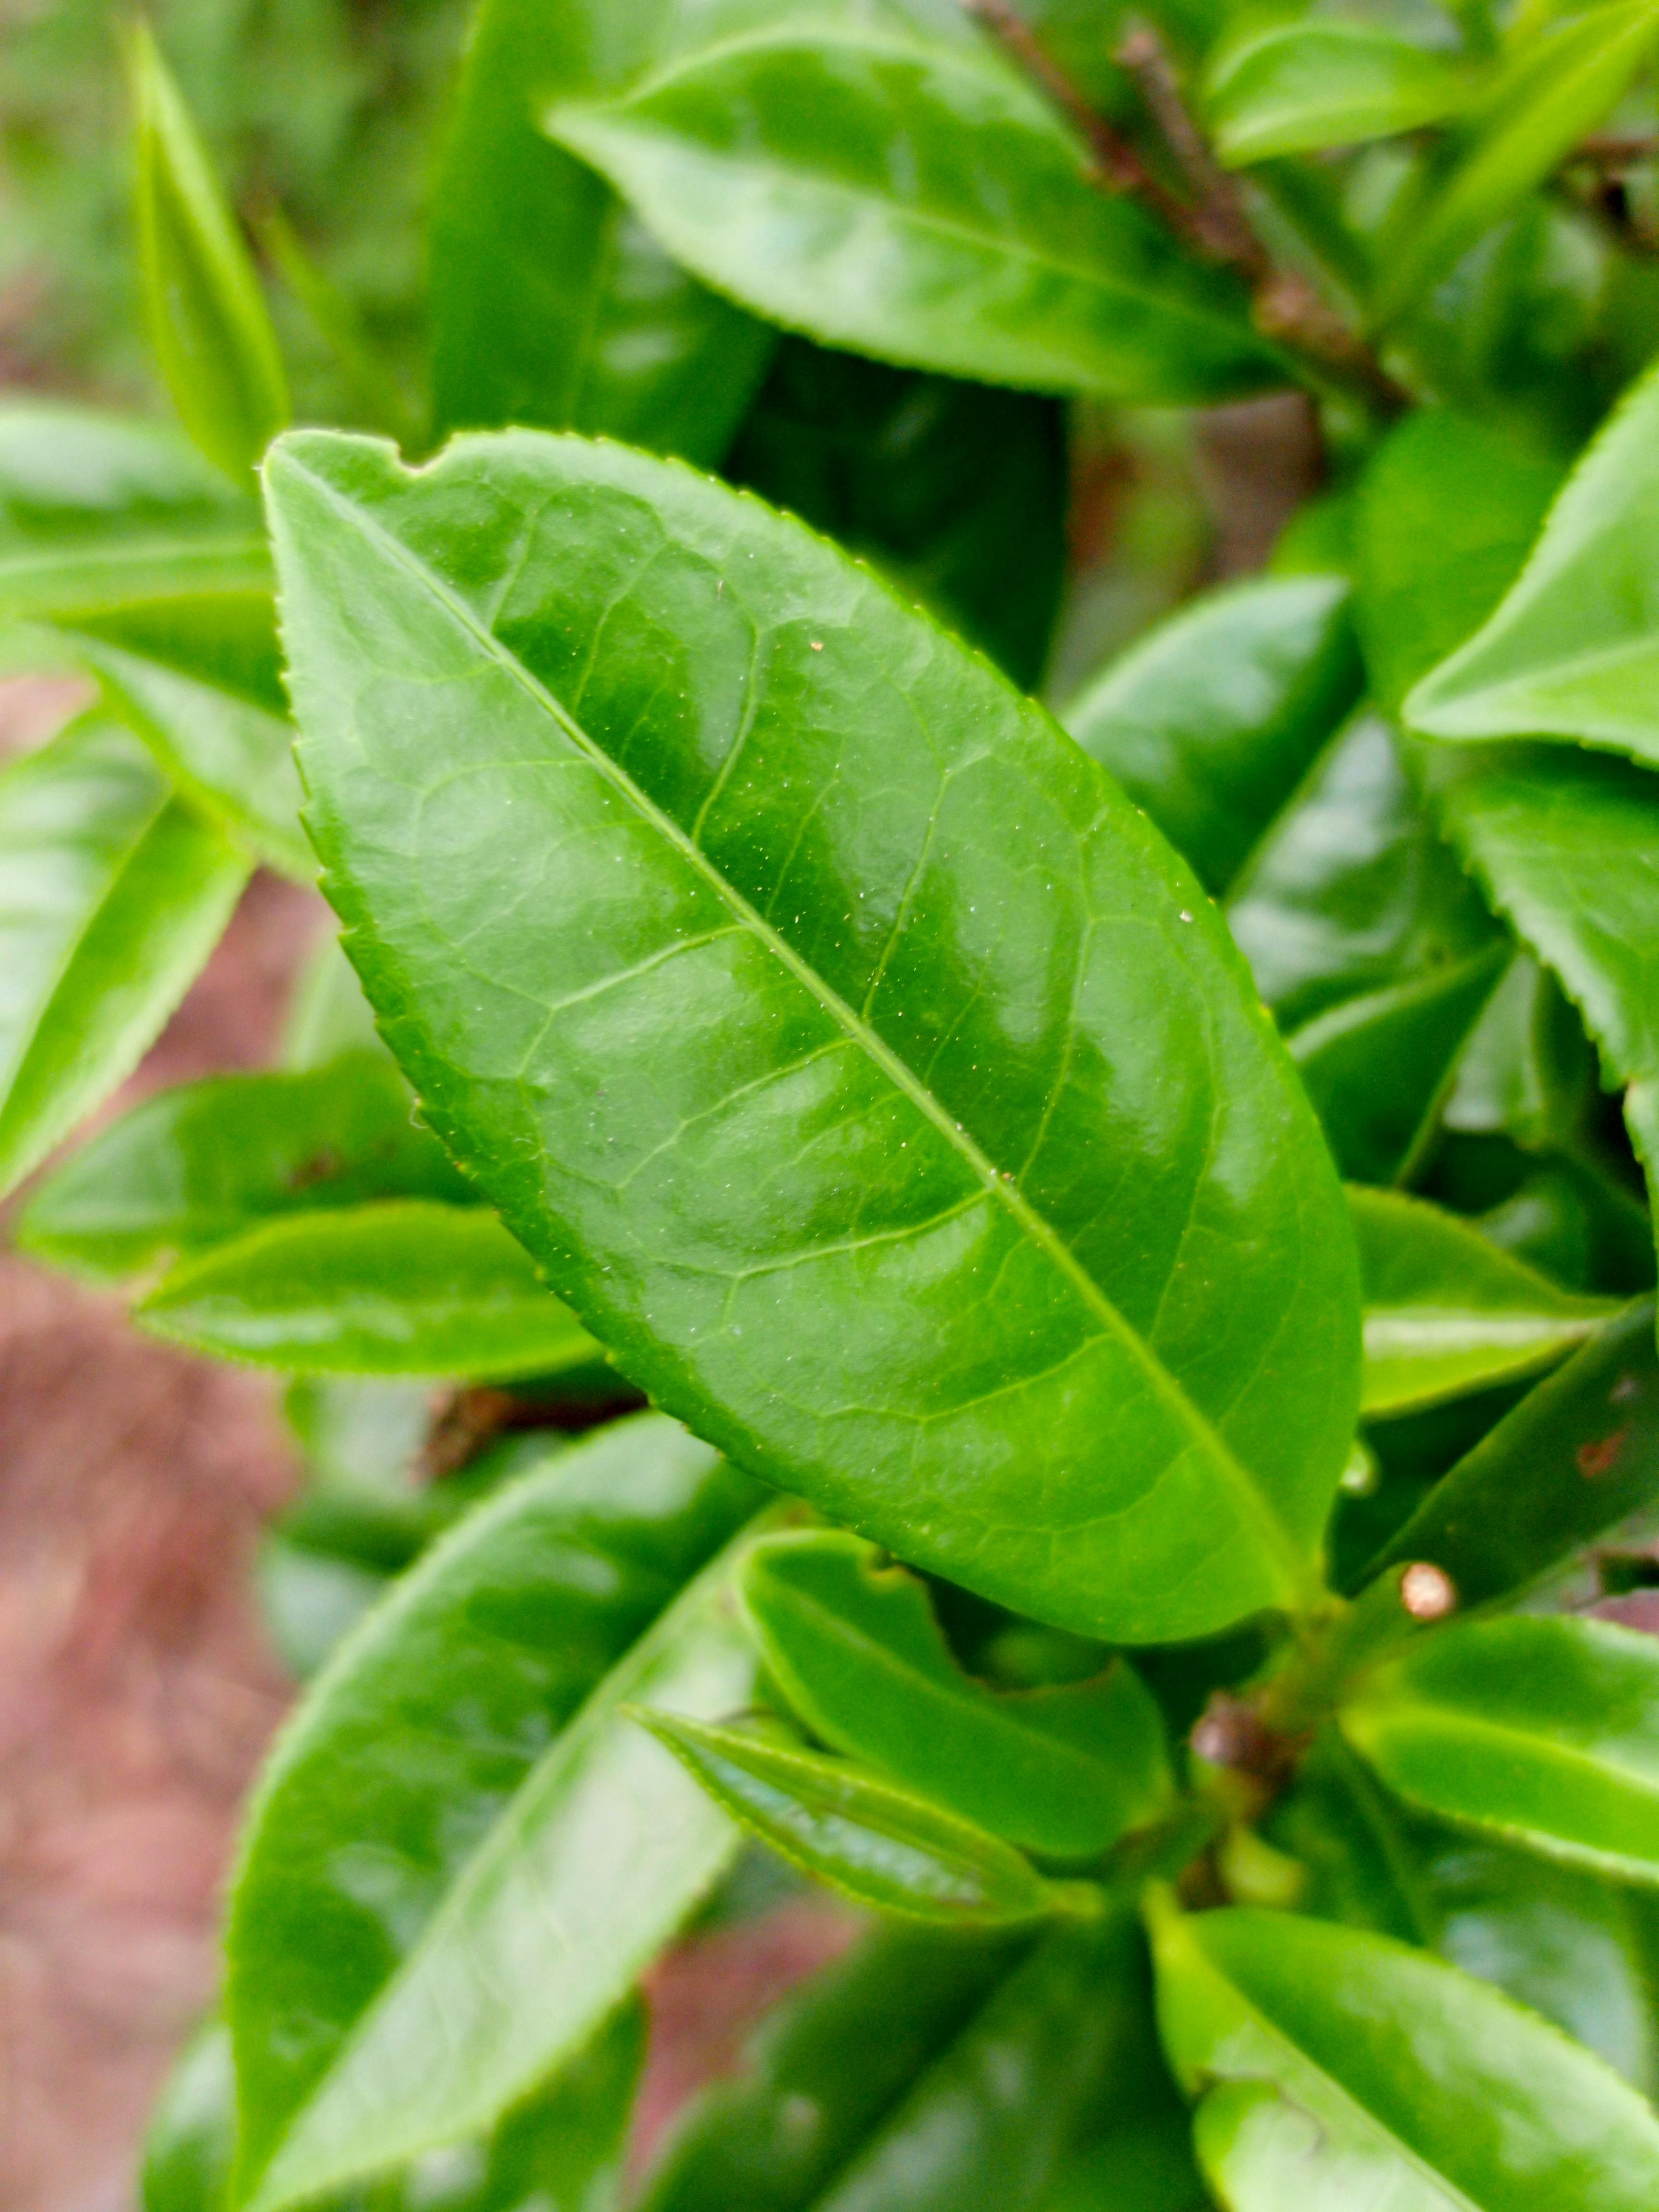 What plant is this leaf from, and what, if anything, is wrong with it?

tea, healthy leaf
